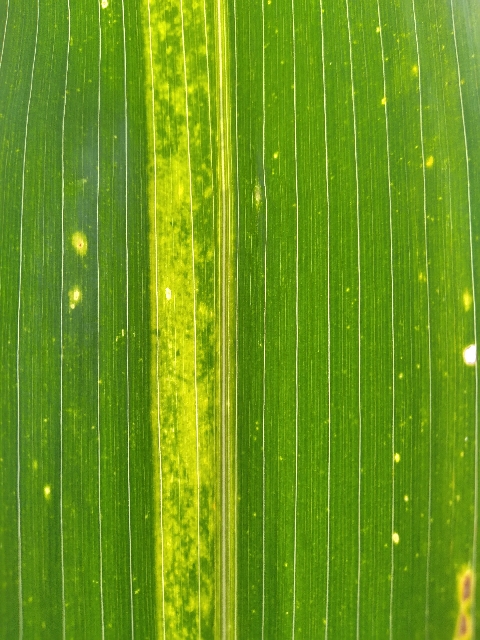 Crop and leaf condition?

maize, maize lethal necrosis
